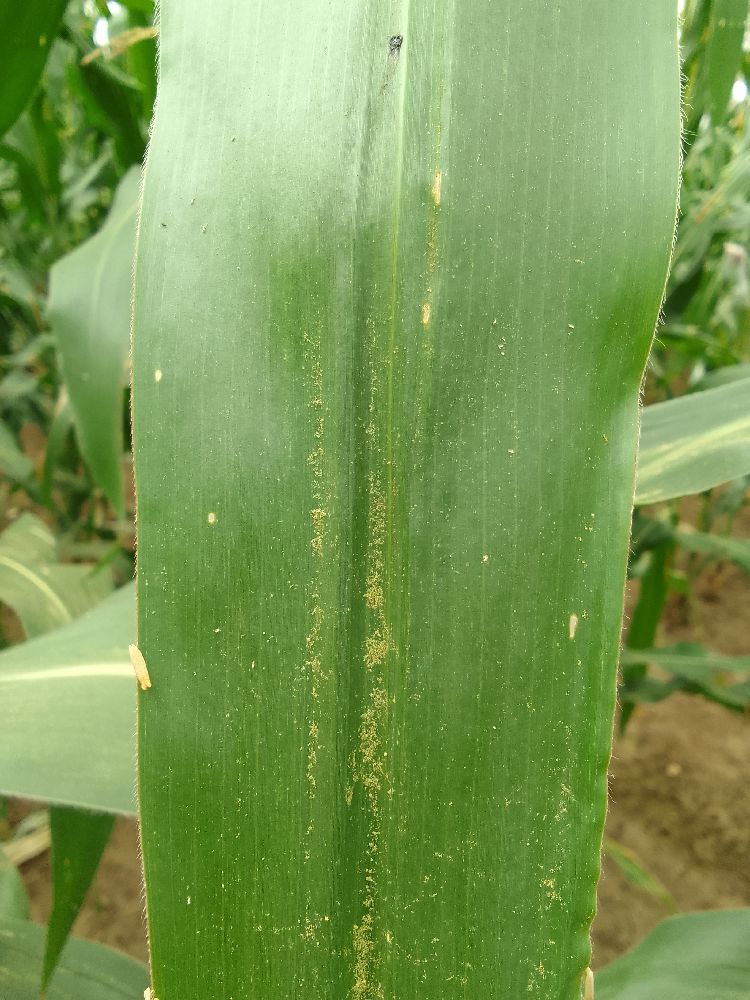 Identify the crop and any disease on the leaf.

maize, healthy
